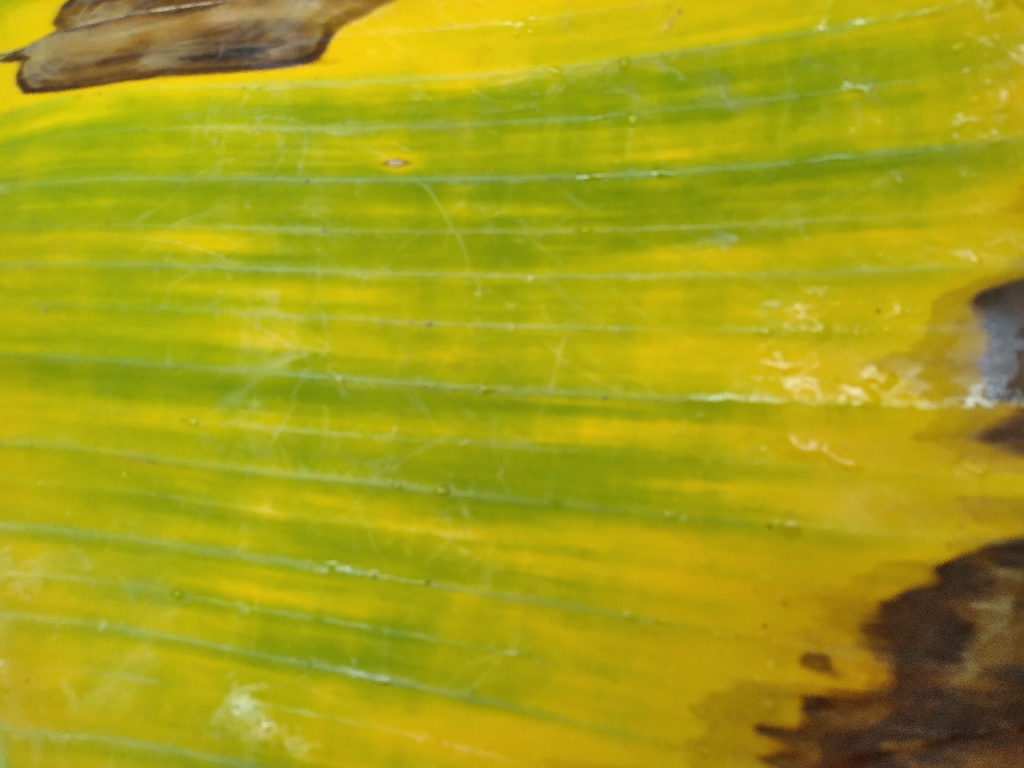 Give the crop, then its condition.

banana, fusarium wilt race 1
